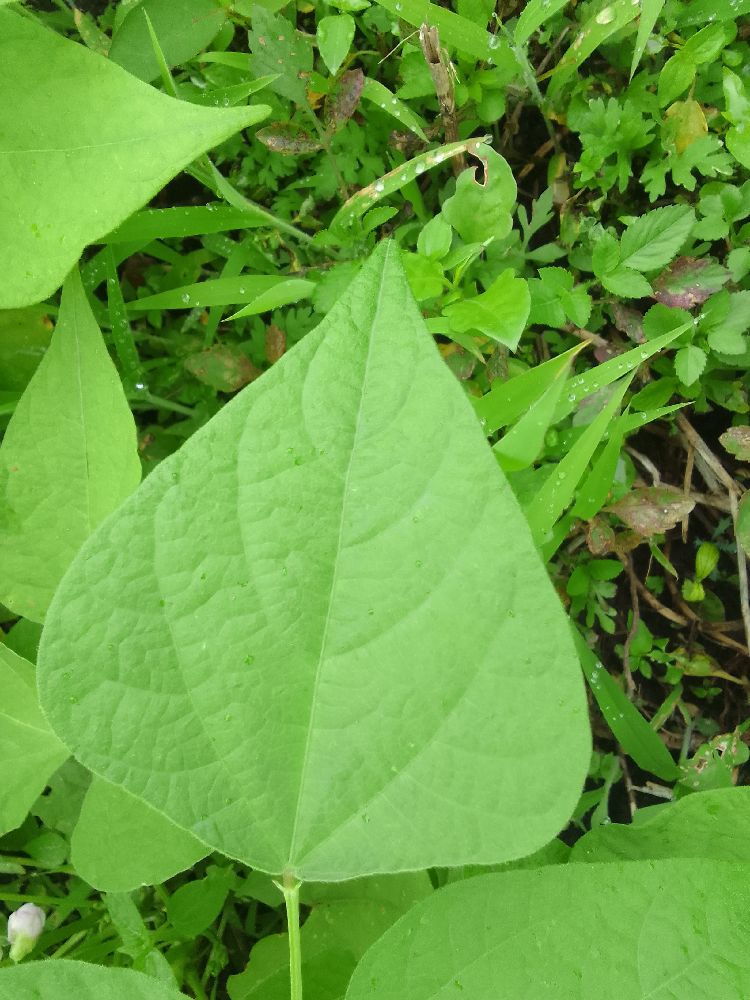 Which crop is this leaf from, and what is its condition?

common bean, healthy
